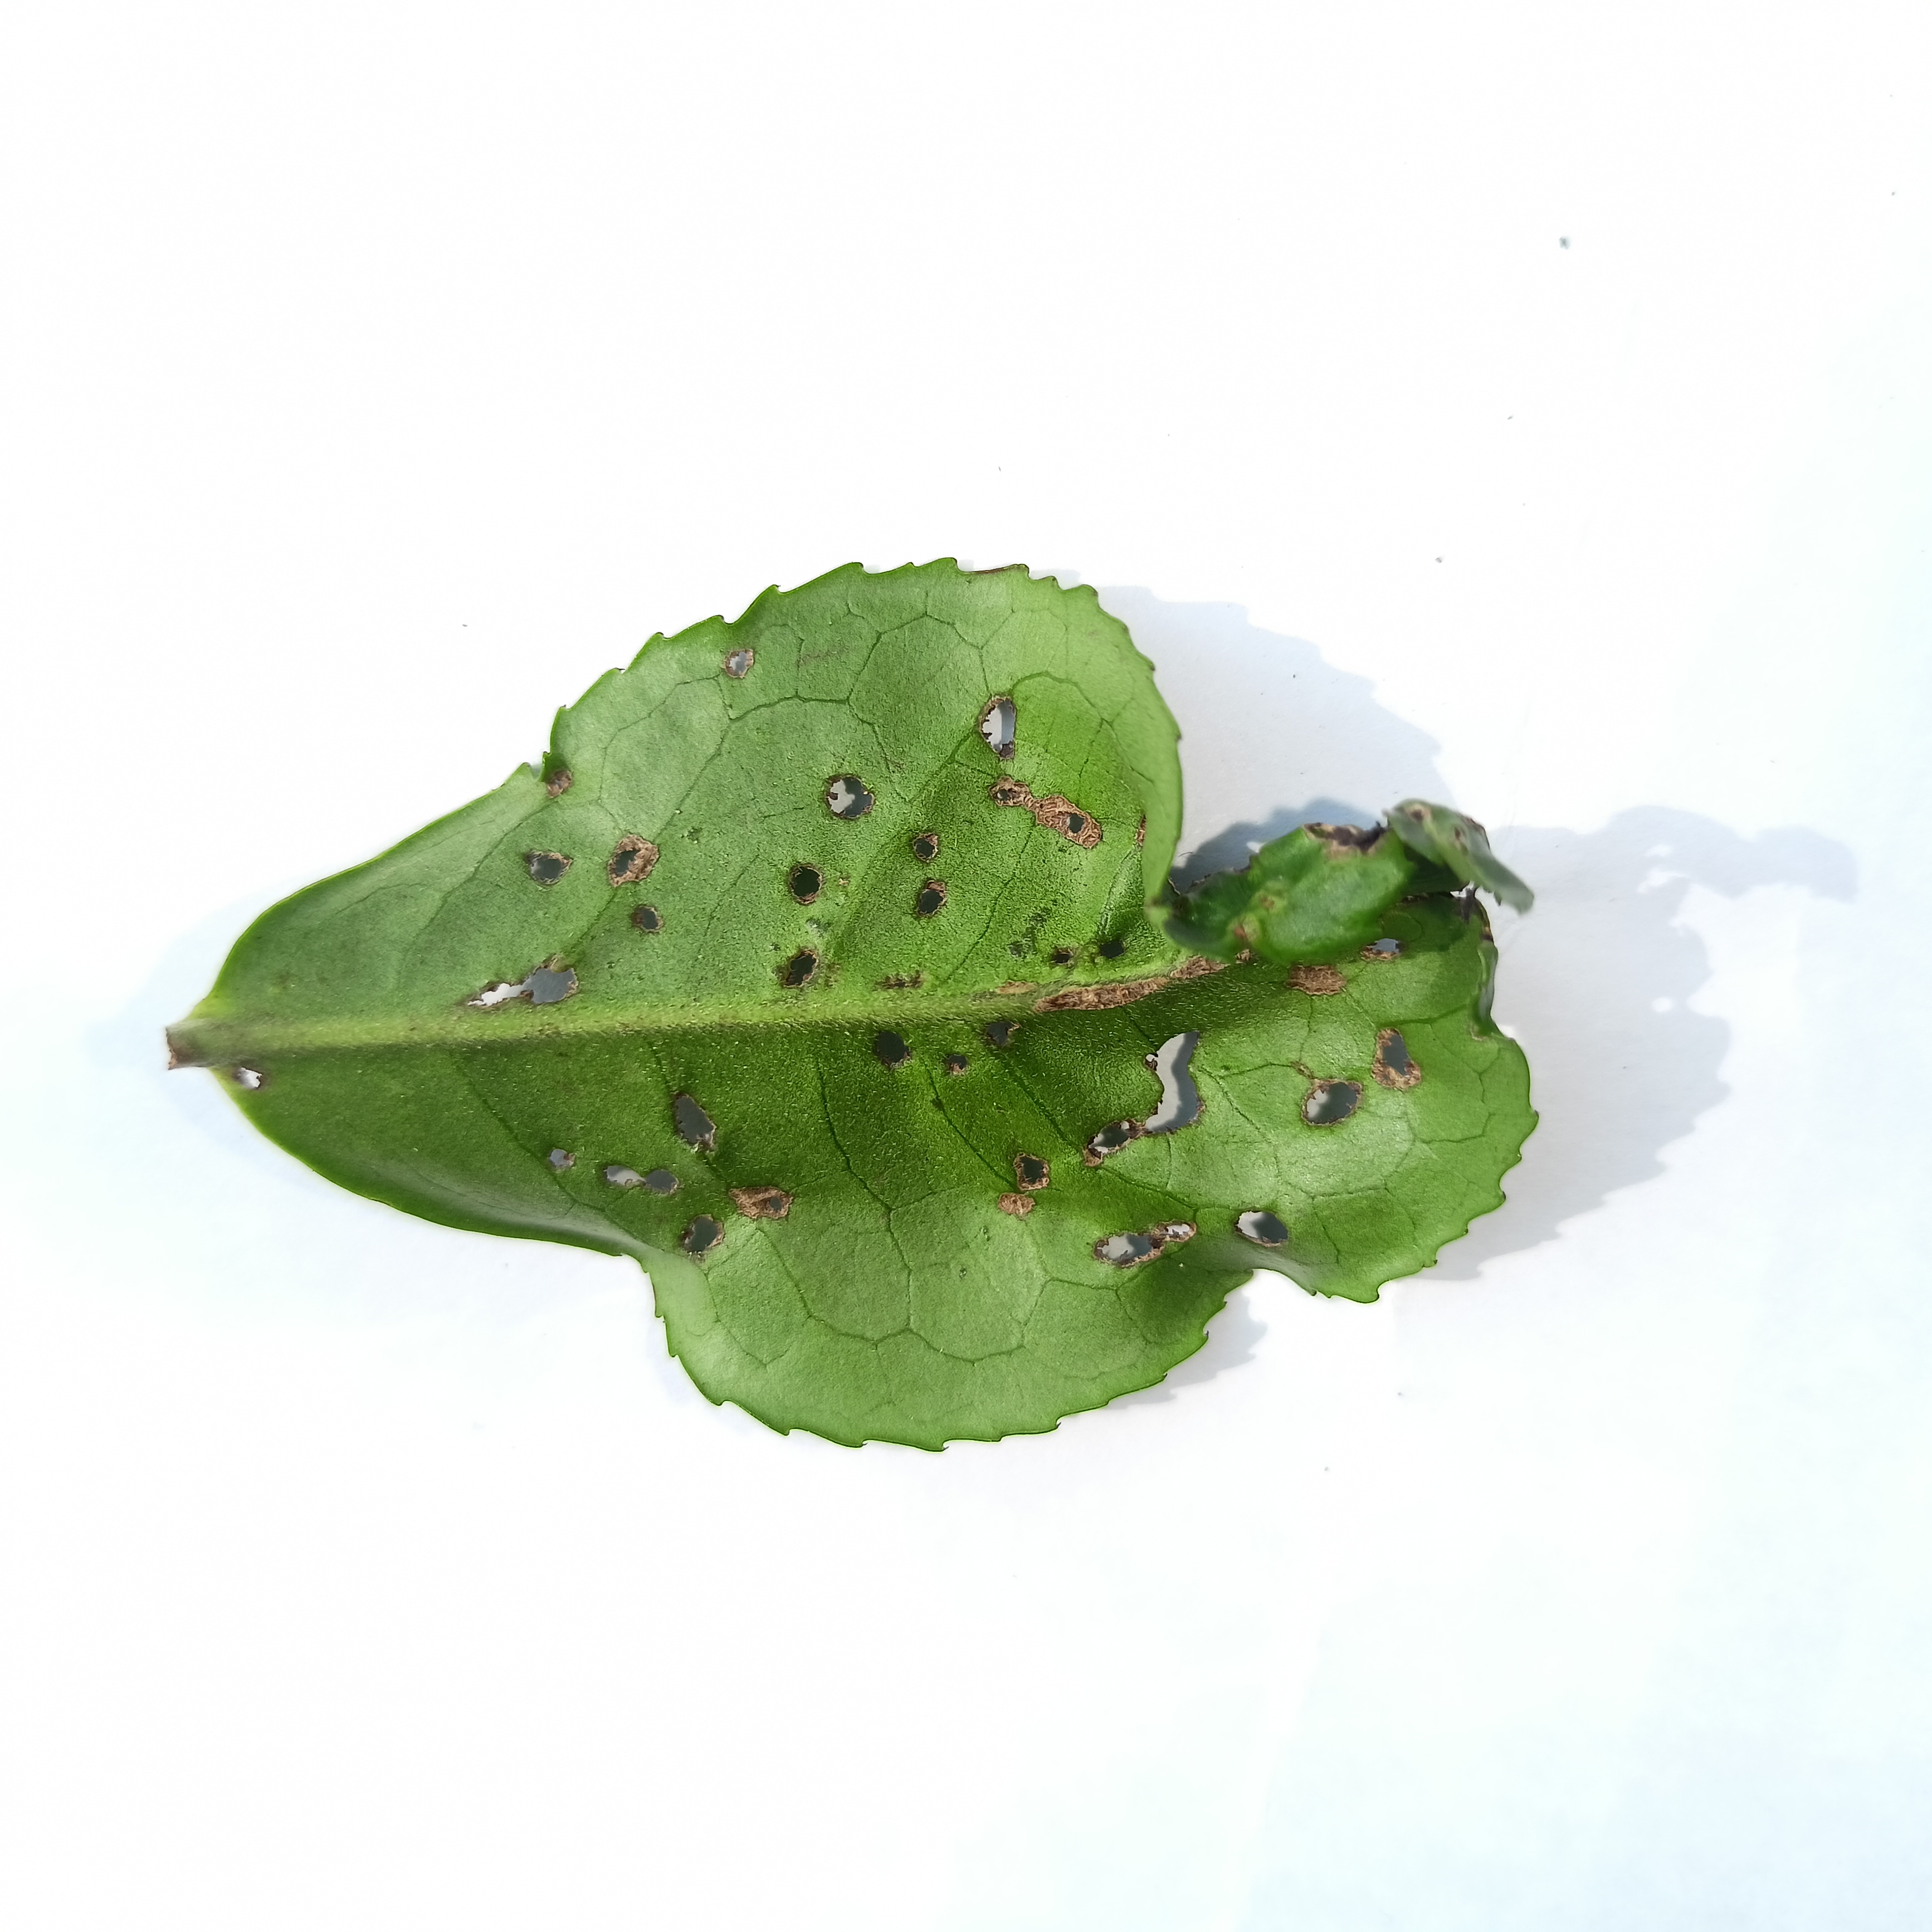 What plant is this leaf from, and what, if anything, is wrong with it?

tea, helopeltis
